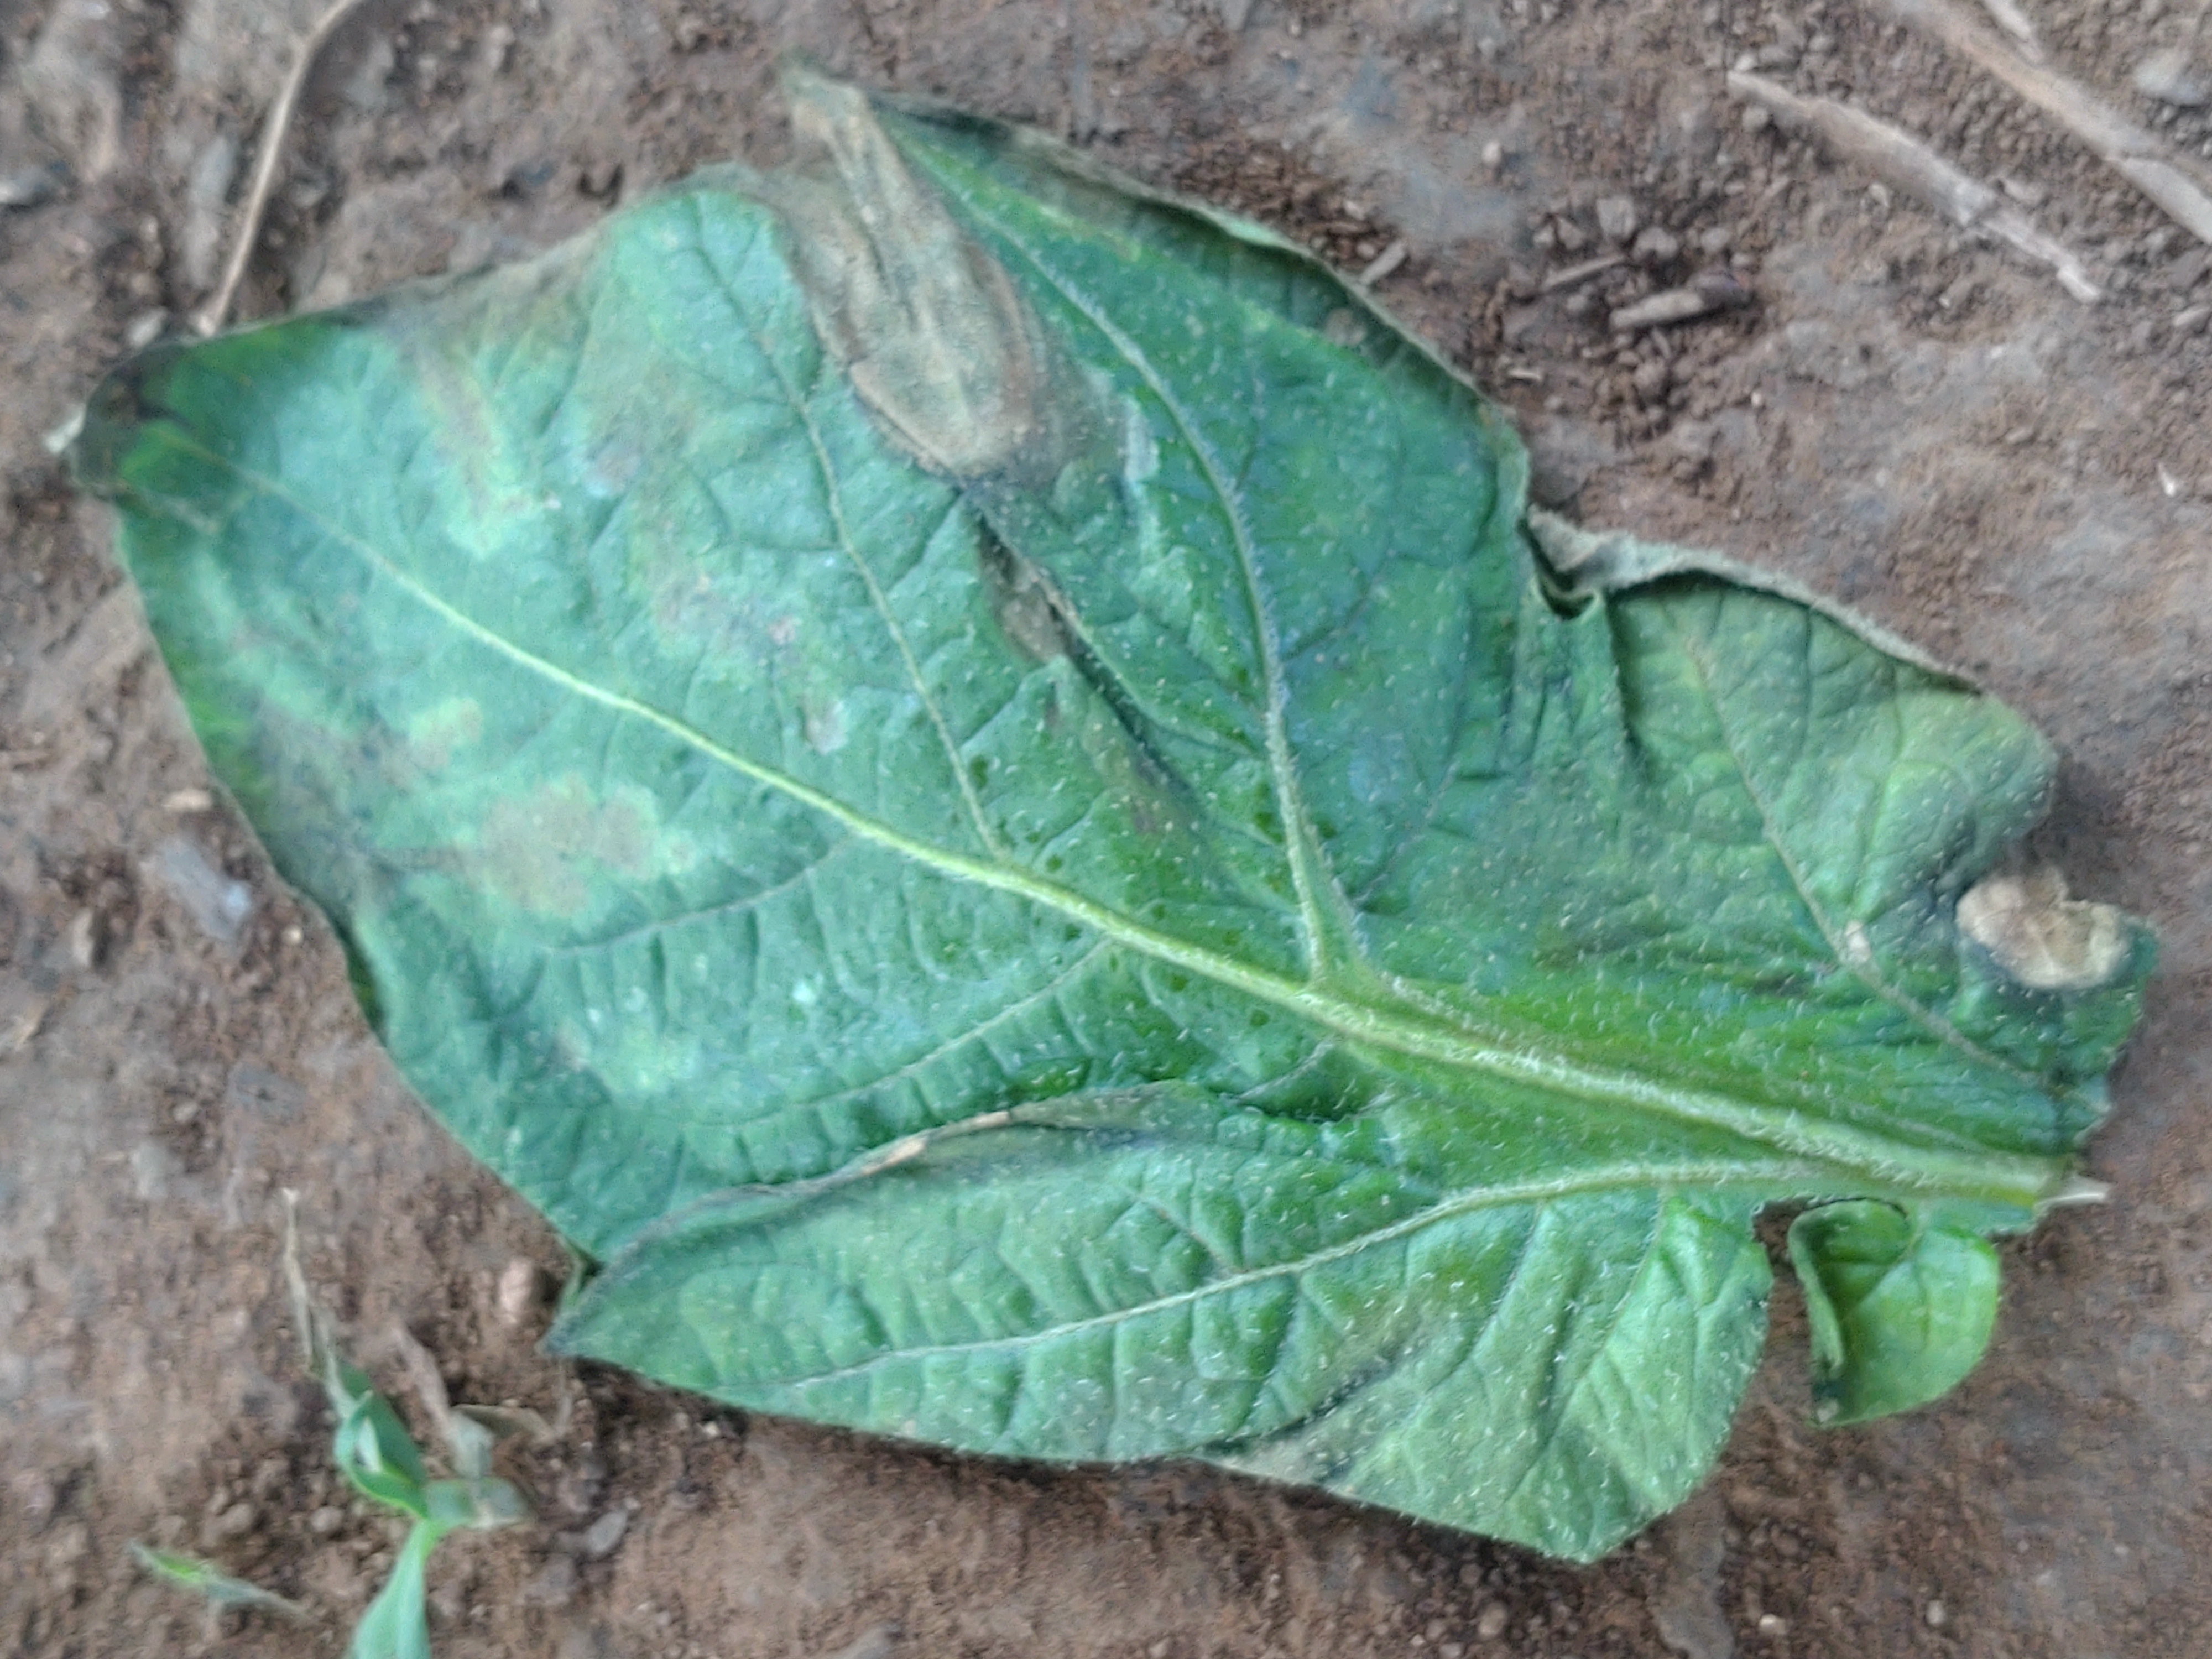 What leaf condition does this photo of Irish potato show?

early blight
